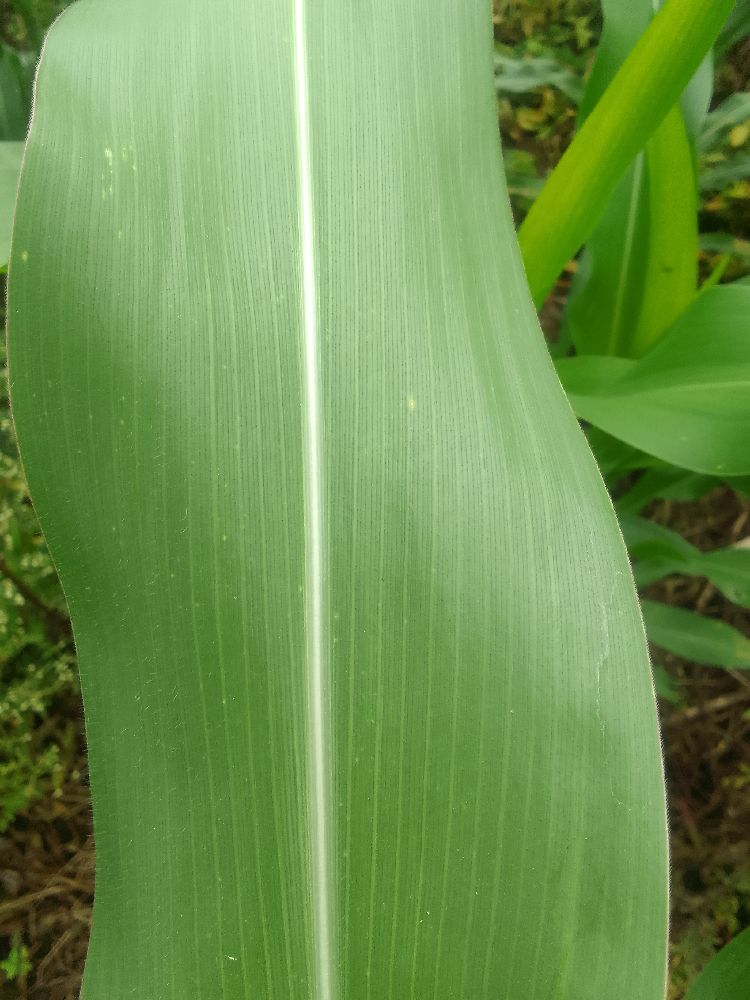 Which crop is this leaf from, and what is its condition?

maize, healthy
